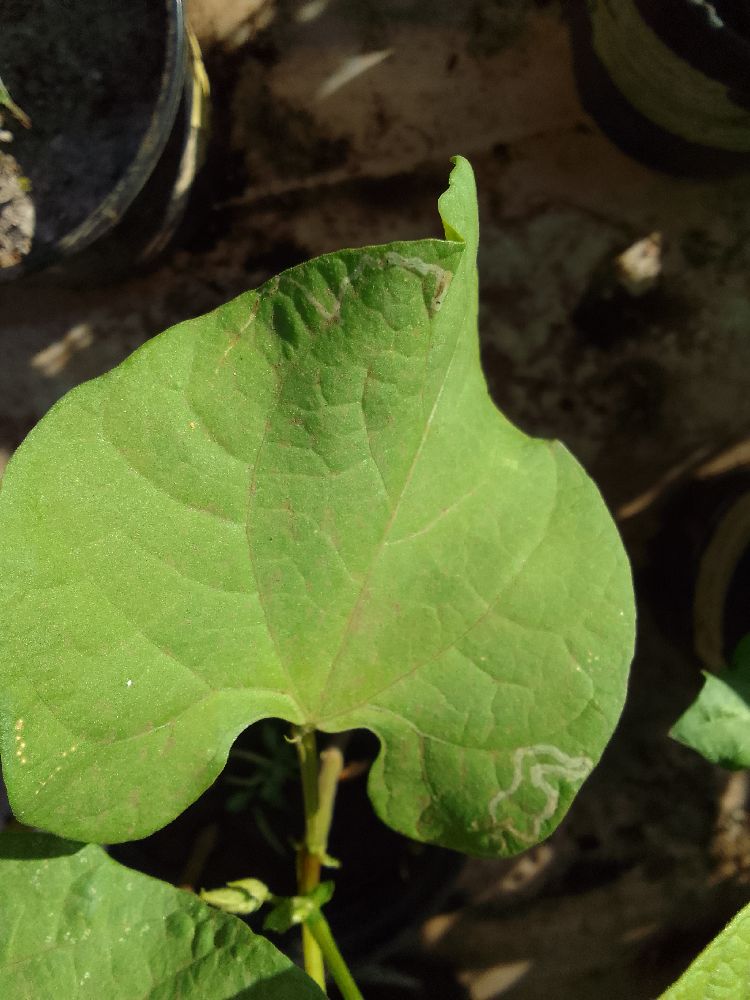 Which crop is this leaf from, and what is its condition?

common bean, healthy
